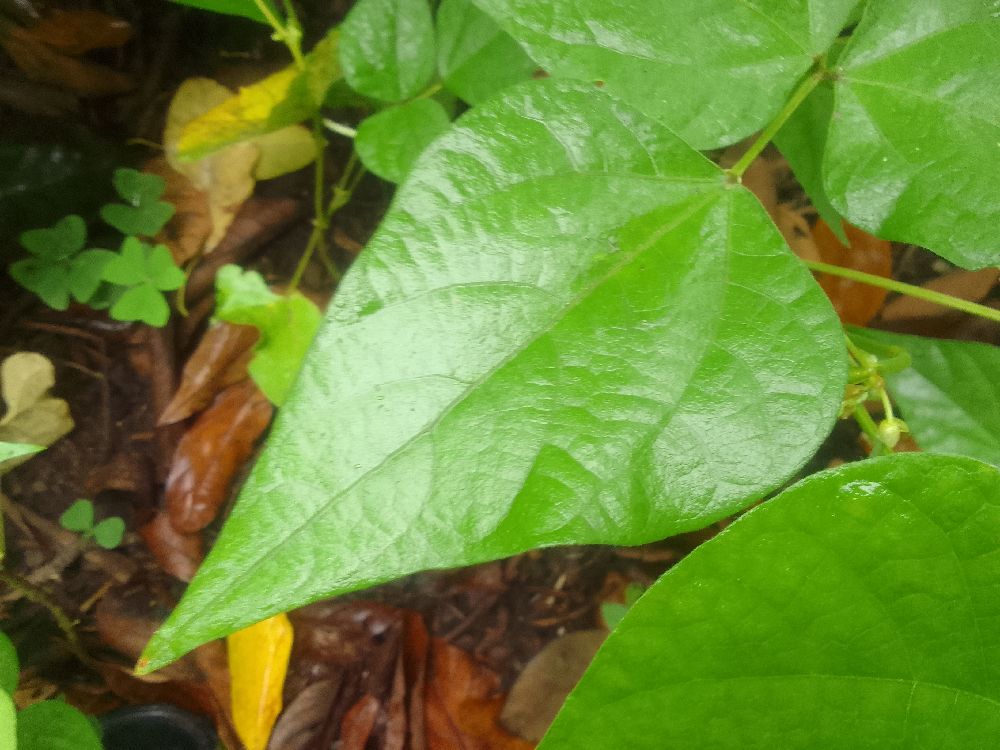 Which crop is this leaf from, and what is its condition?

common bean, healthy
